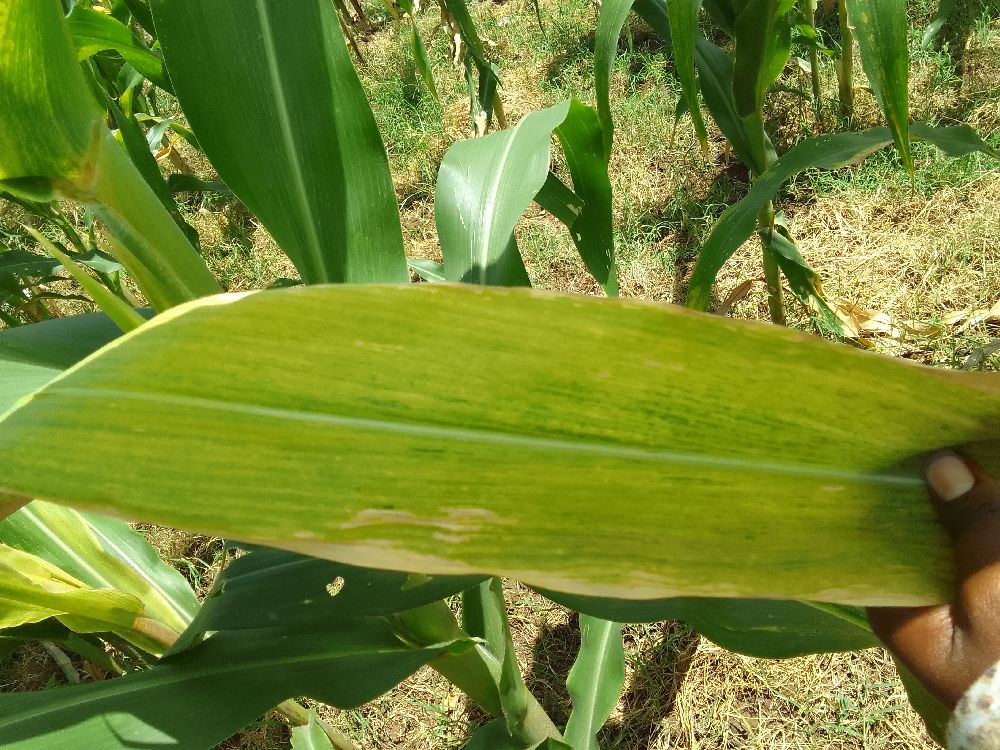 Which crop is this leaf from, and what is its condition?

maize, maize lethal necrosis
